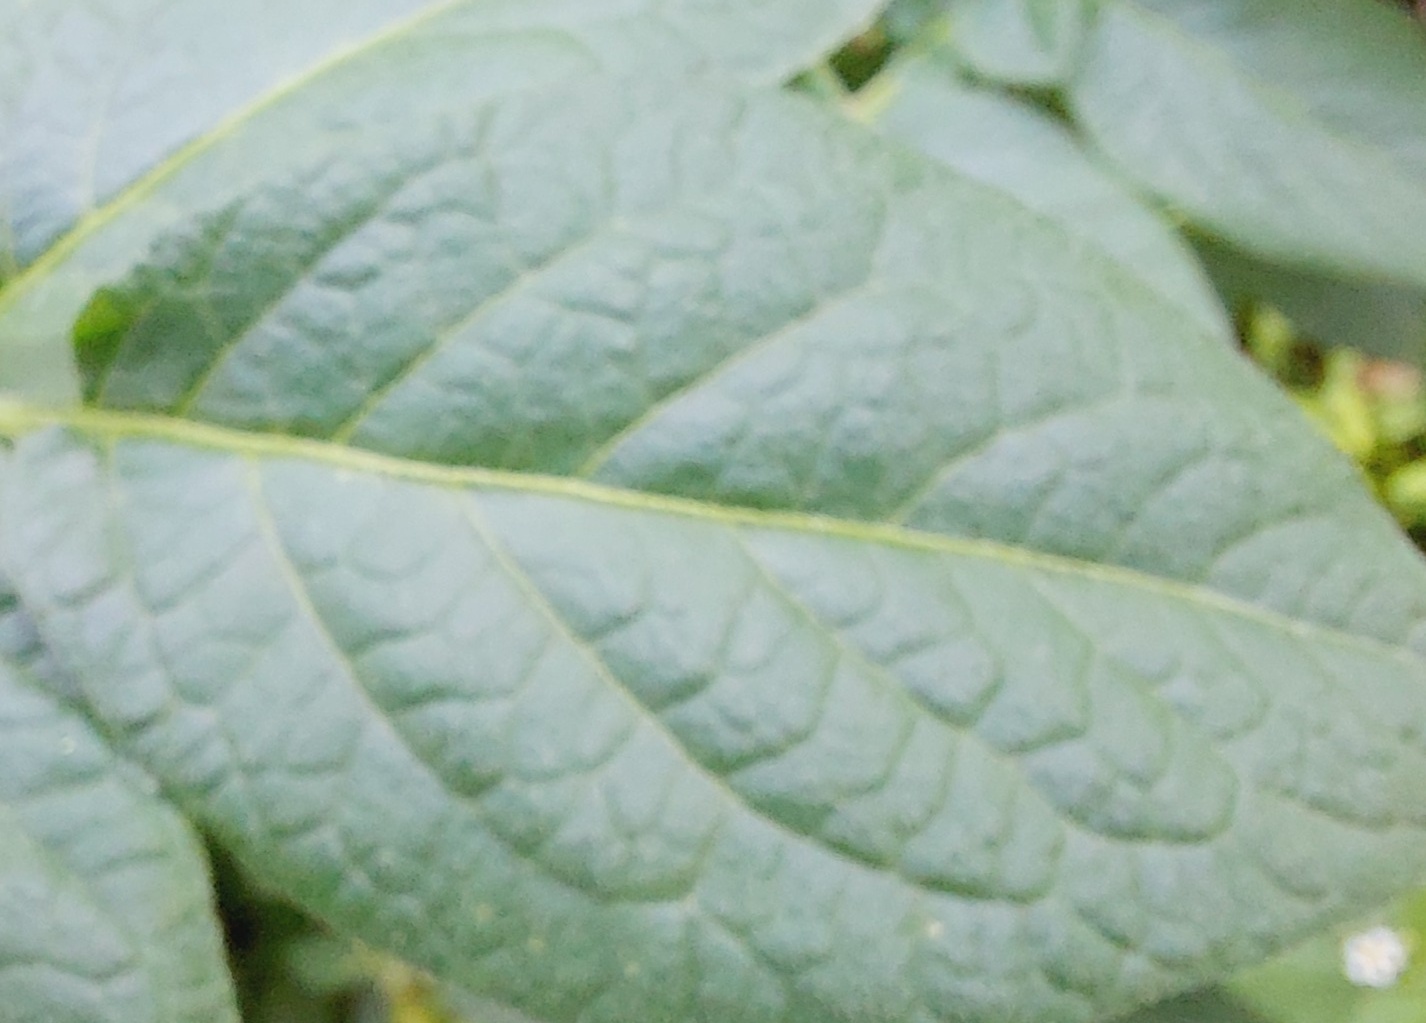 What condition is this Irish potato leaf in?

healthy
